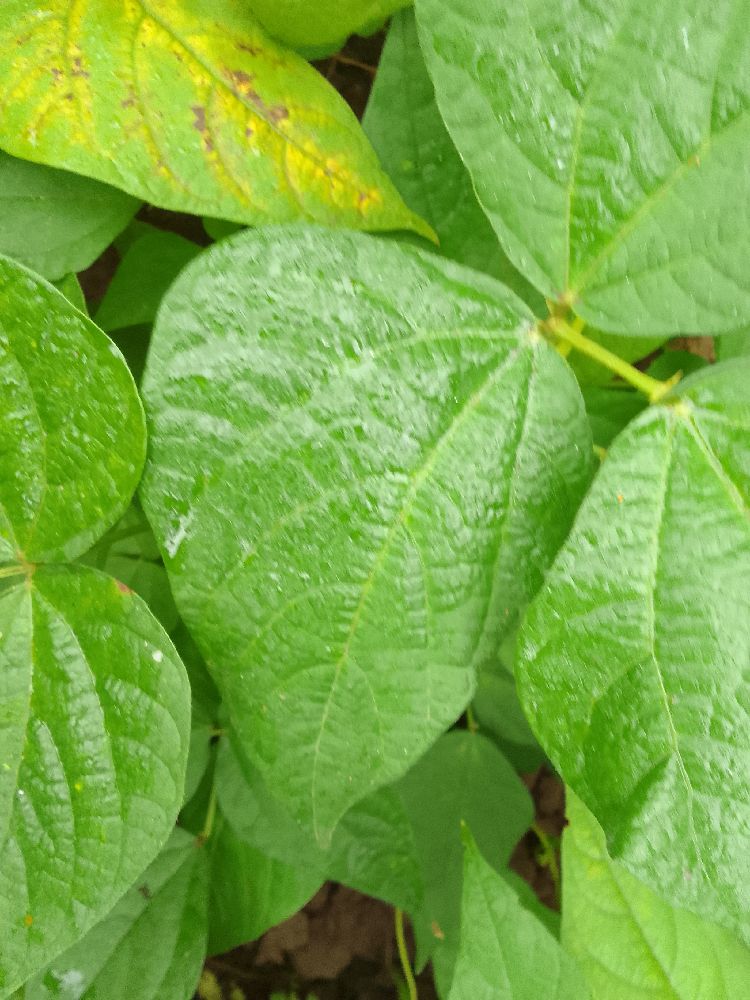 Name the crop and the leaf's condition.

common bean, healthy
